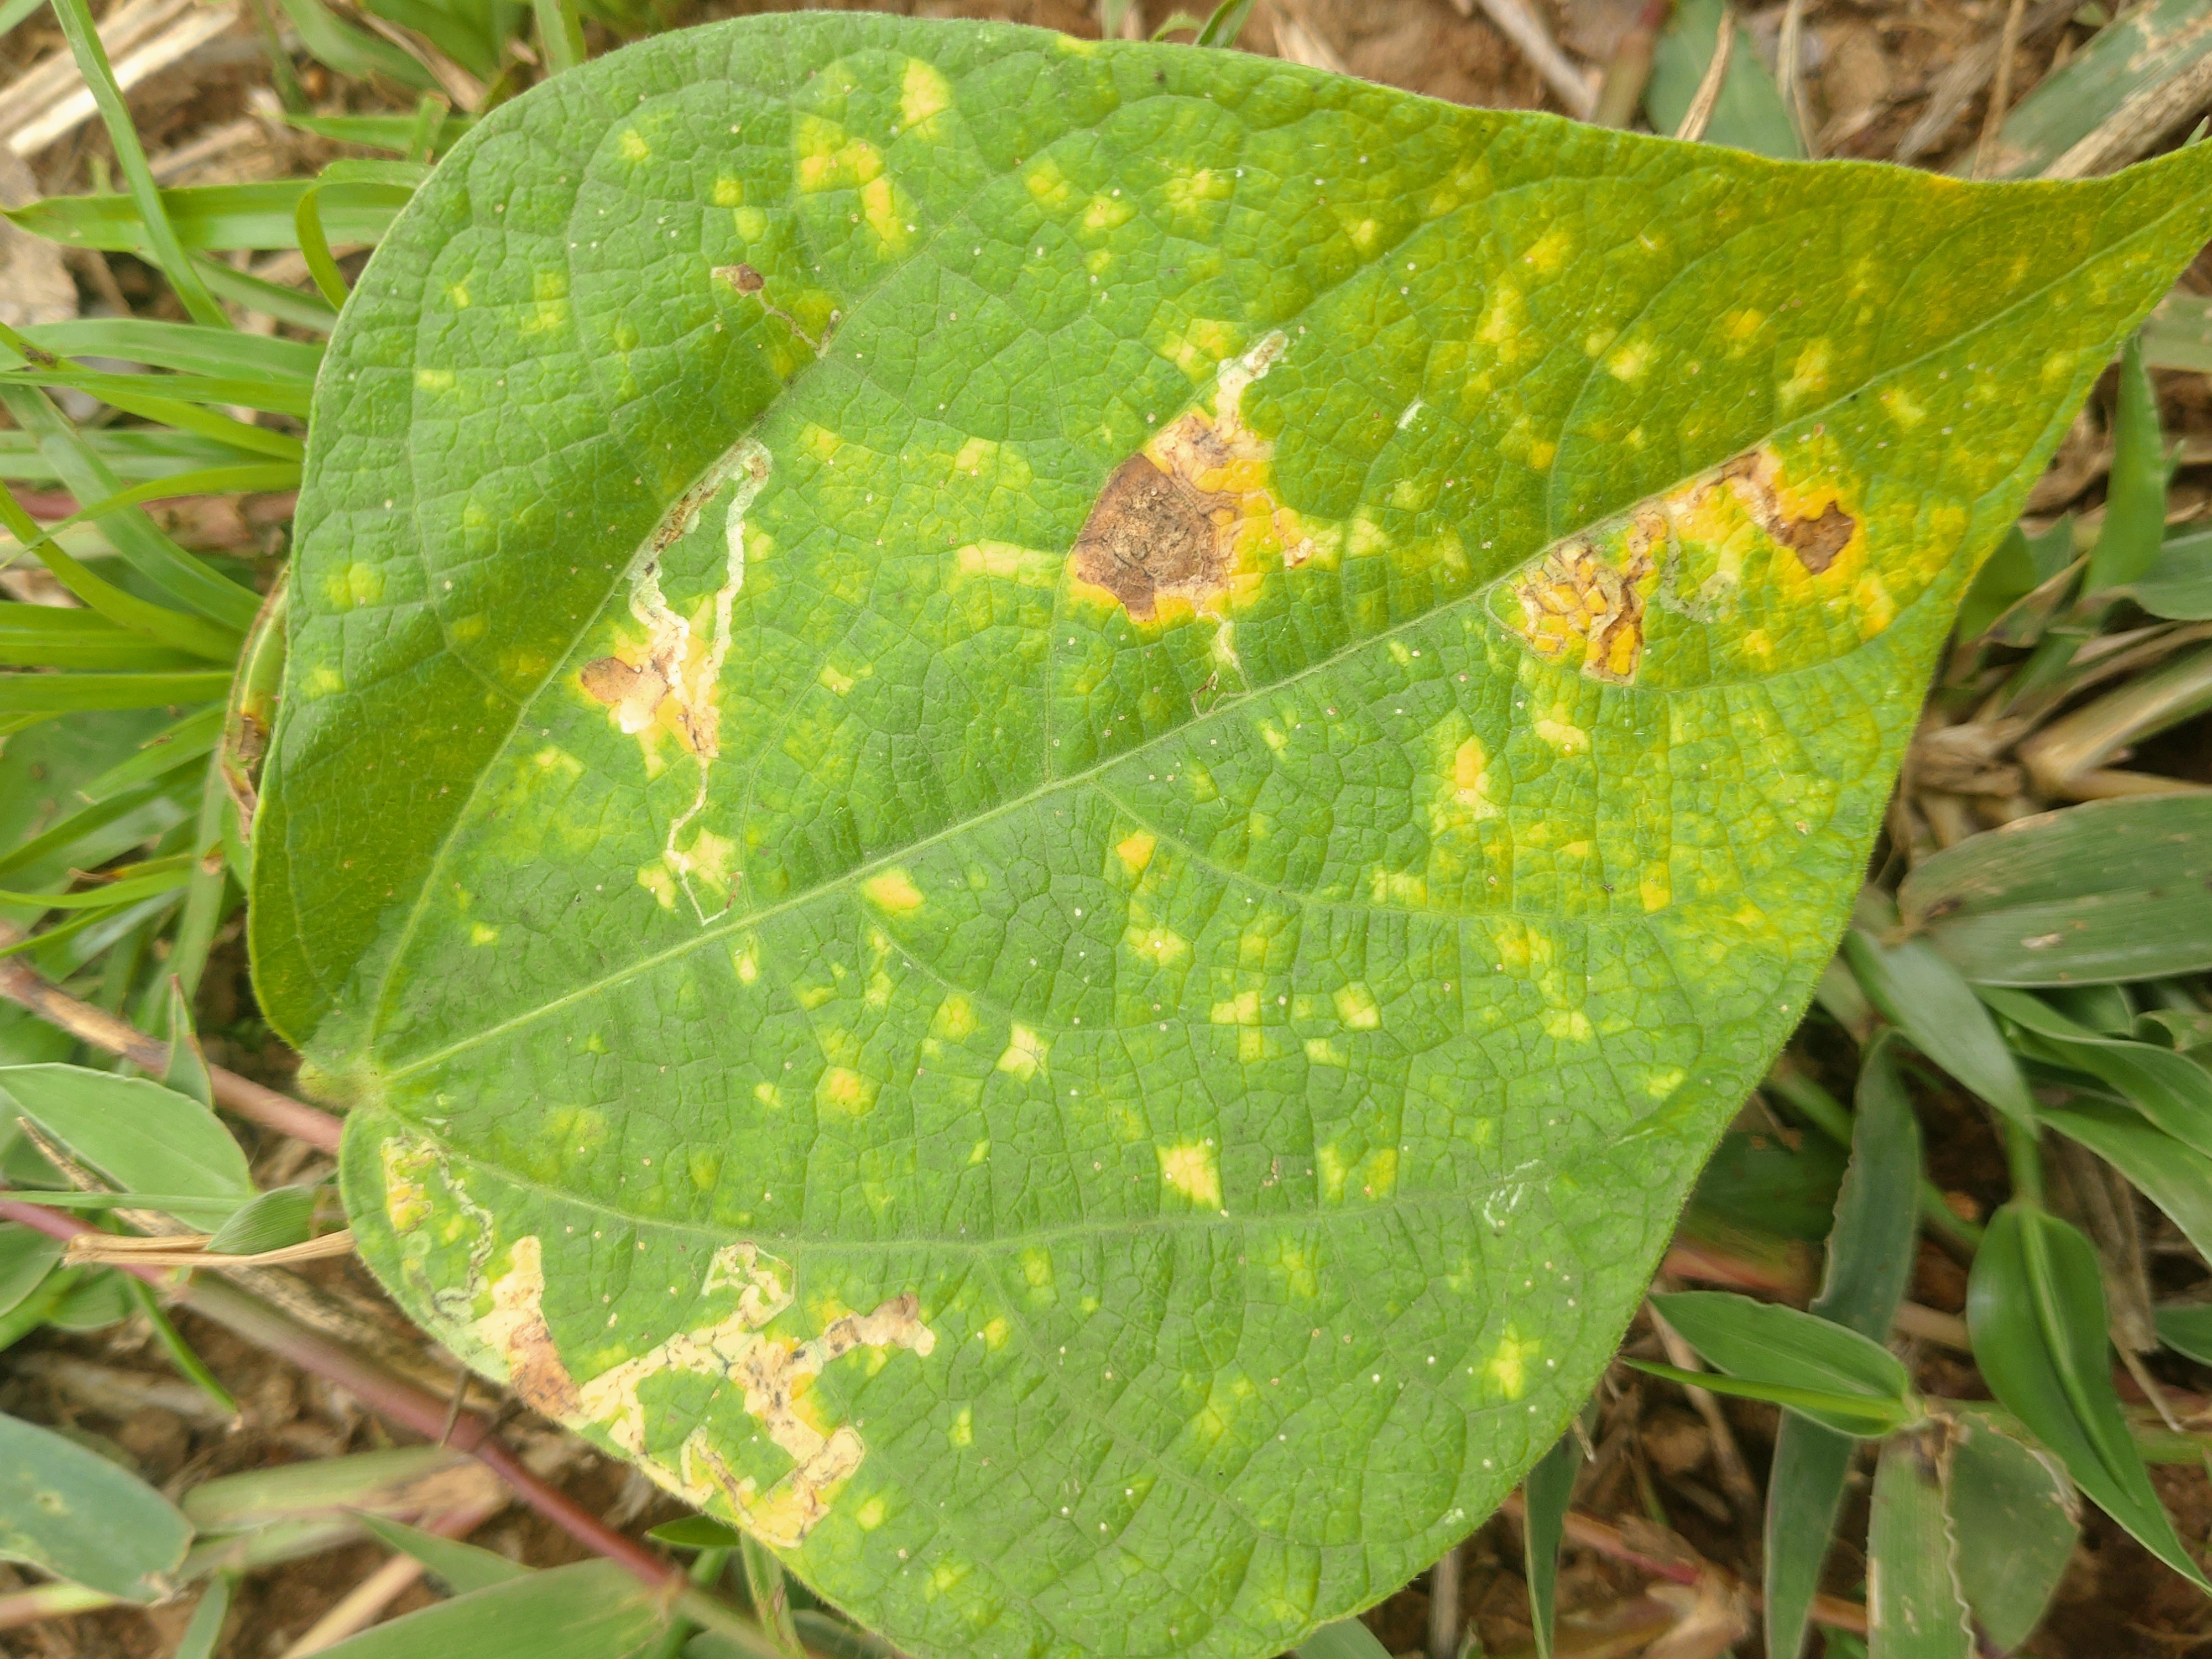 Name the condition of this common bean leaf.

rust
